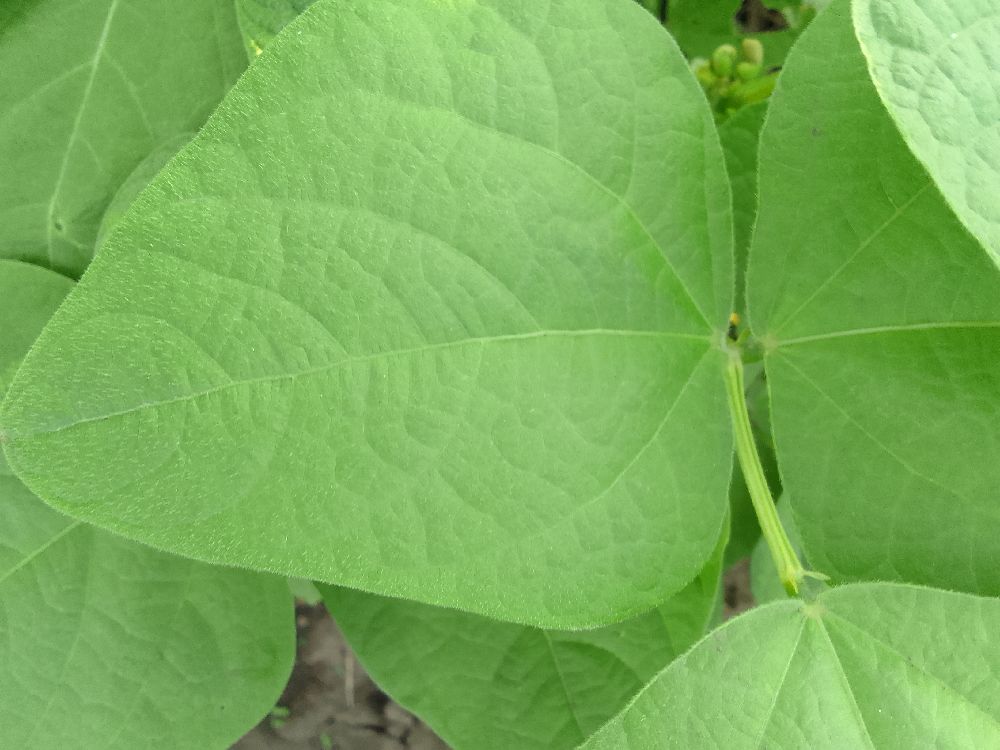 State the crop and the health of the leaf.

common bean, healthy
